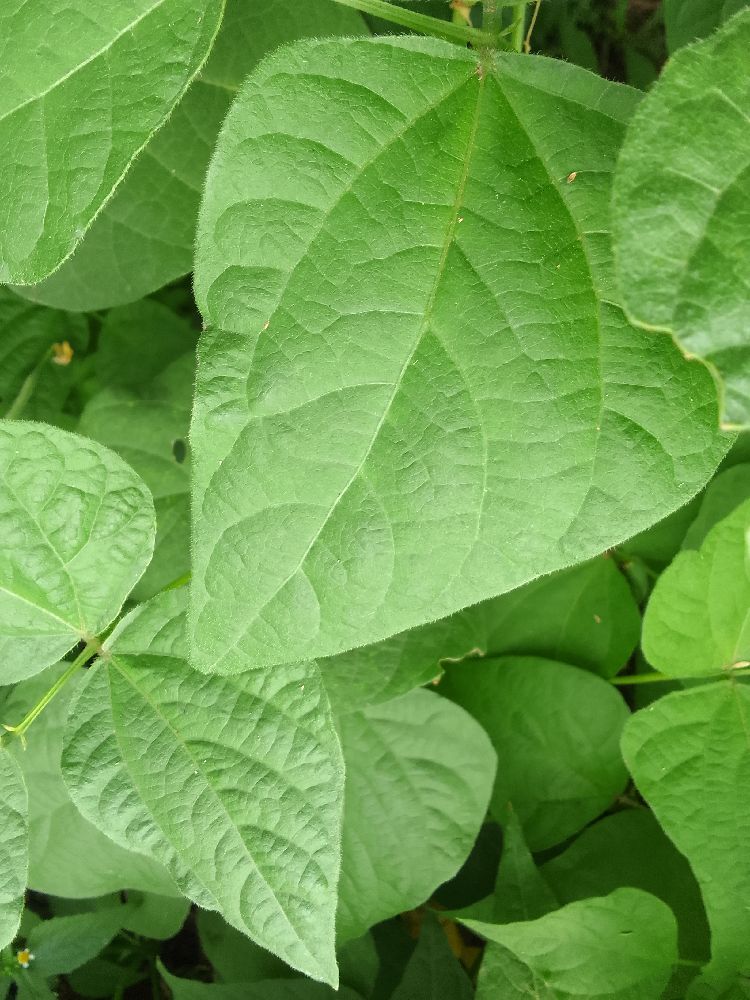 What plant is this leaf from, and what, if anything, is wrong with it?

common bean, healthy
